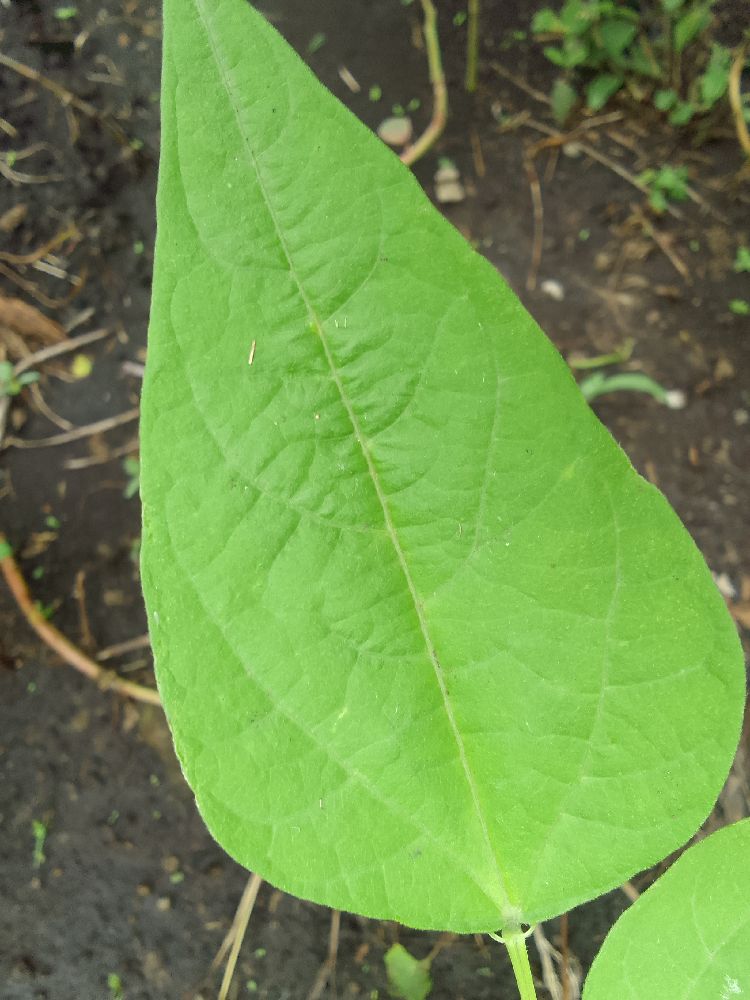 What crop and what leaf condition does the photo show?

common bean, healthy
